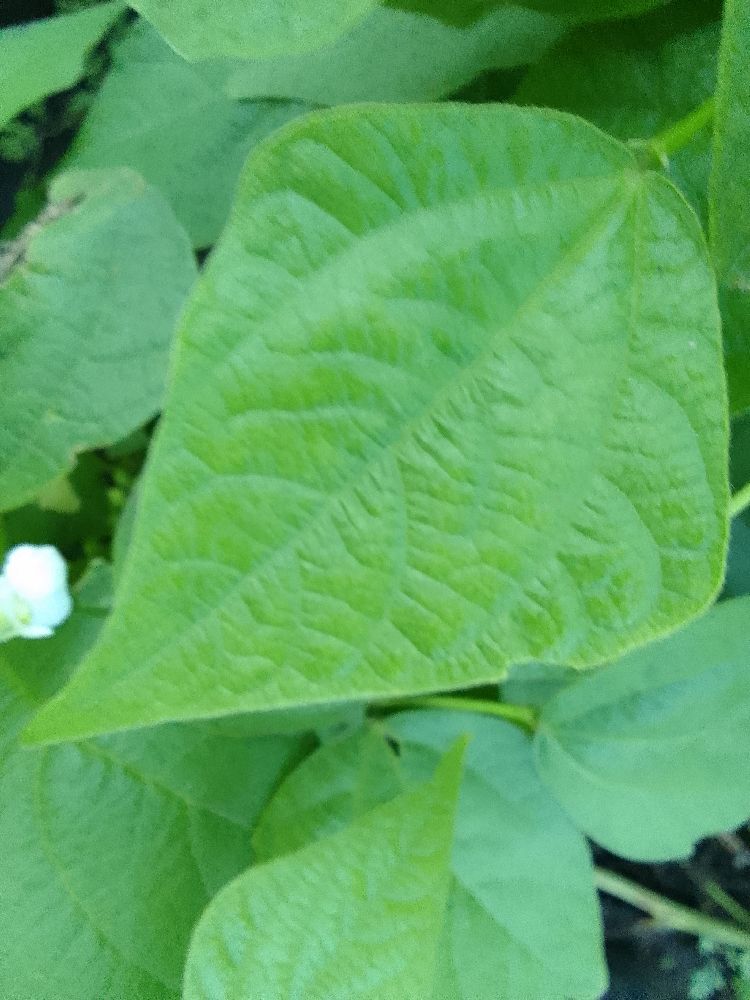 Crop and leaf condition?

common bean, healthy
